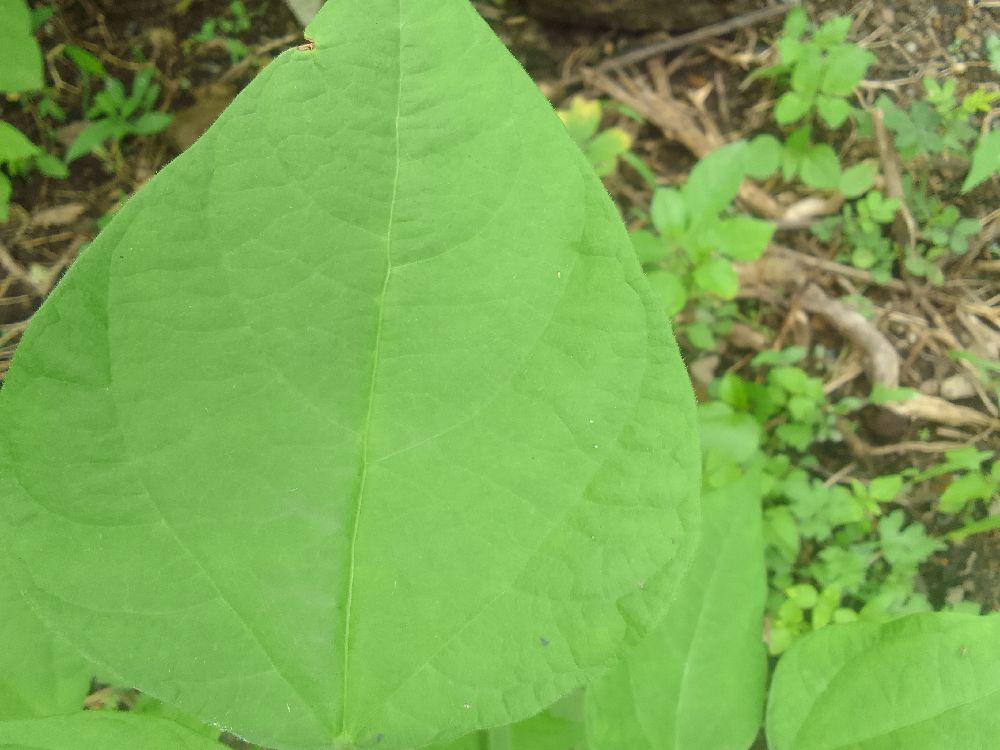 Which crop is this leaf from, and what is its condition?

common bean, healthy
